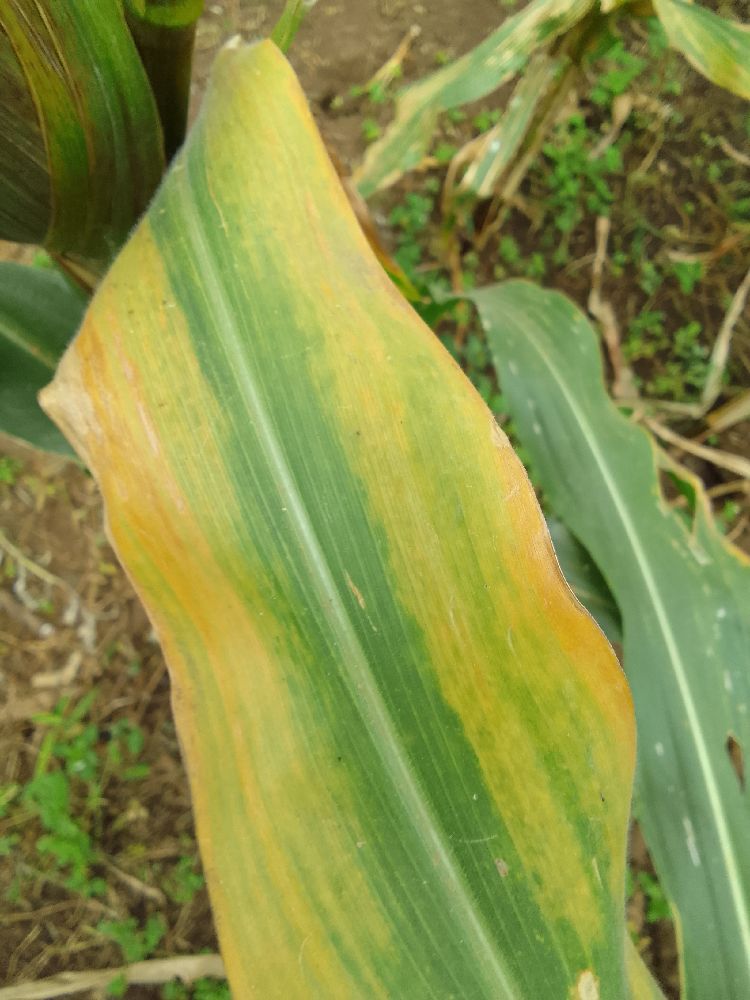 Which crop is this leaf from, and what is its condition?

maize, maize lethal necrosis
